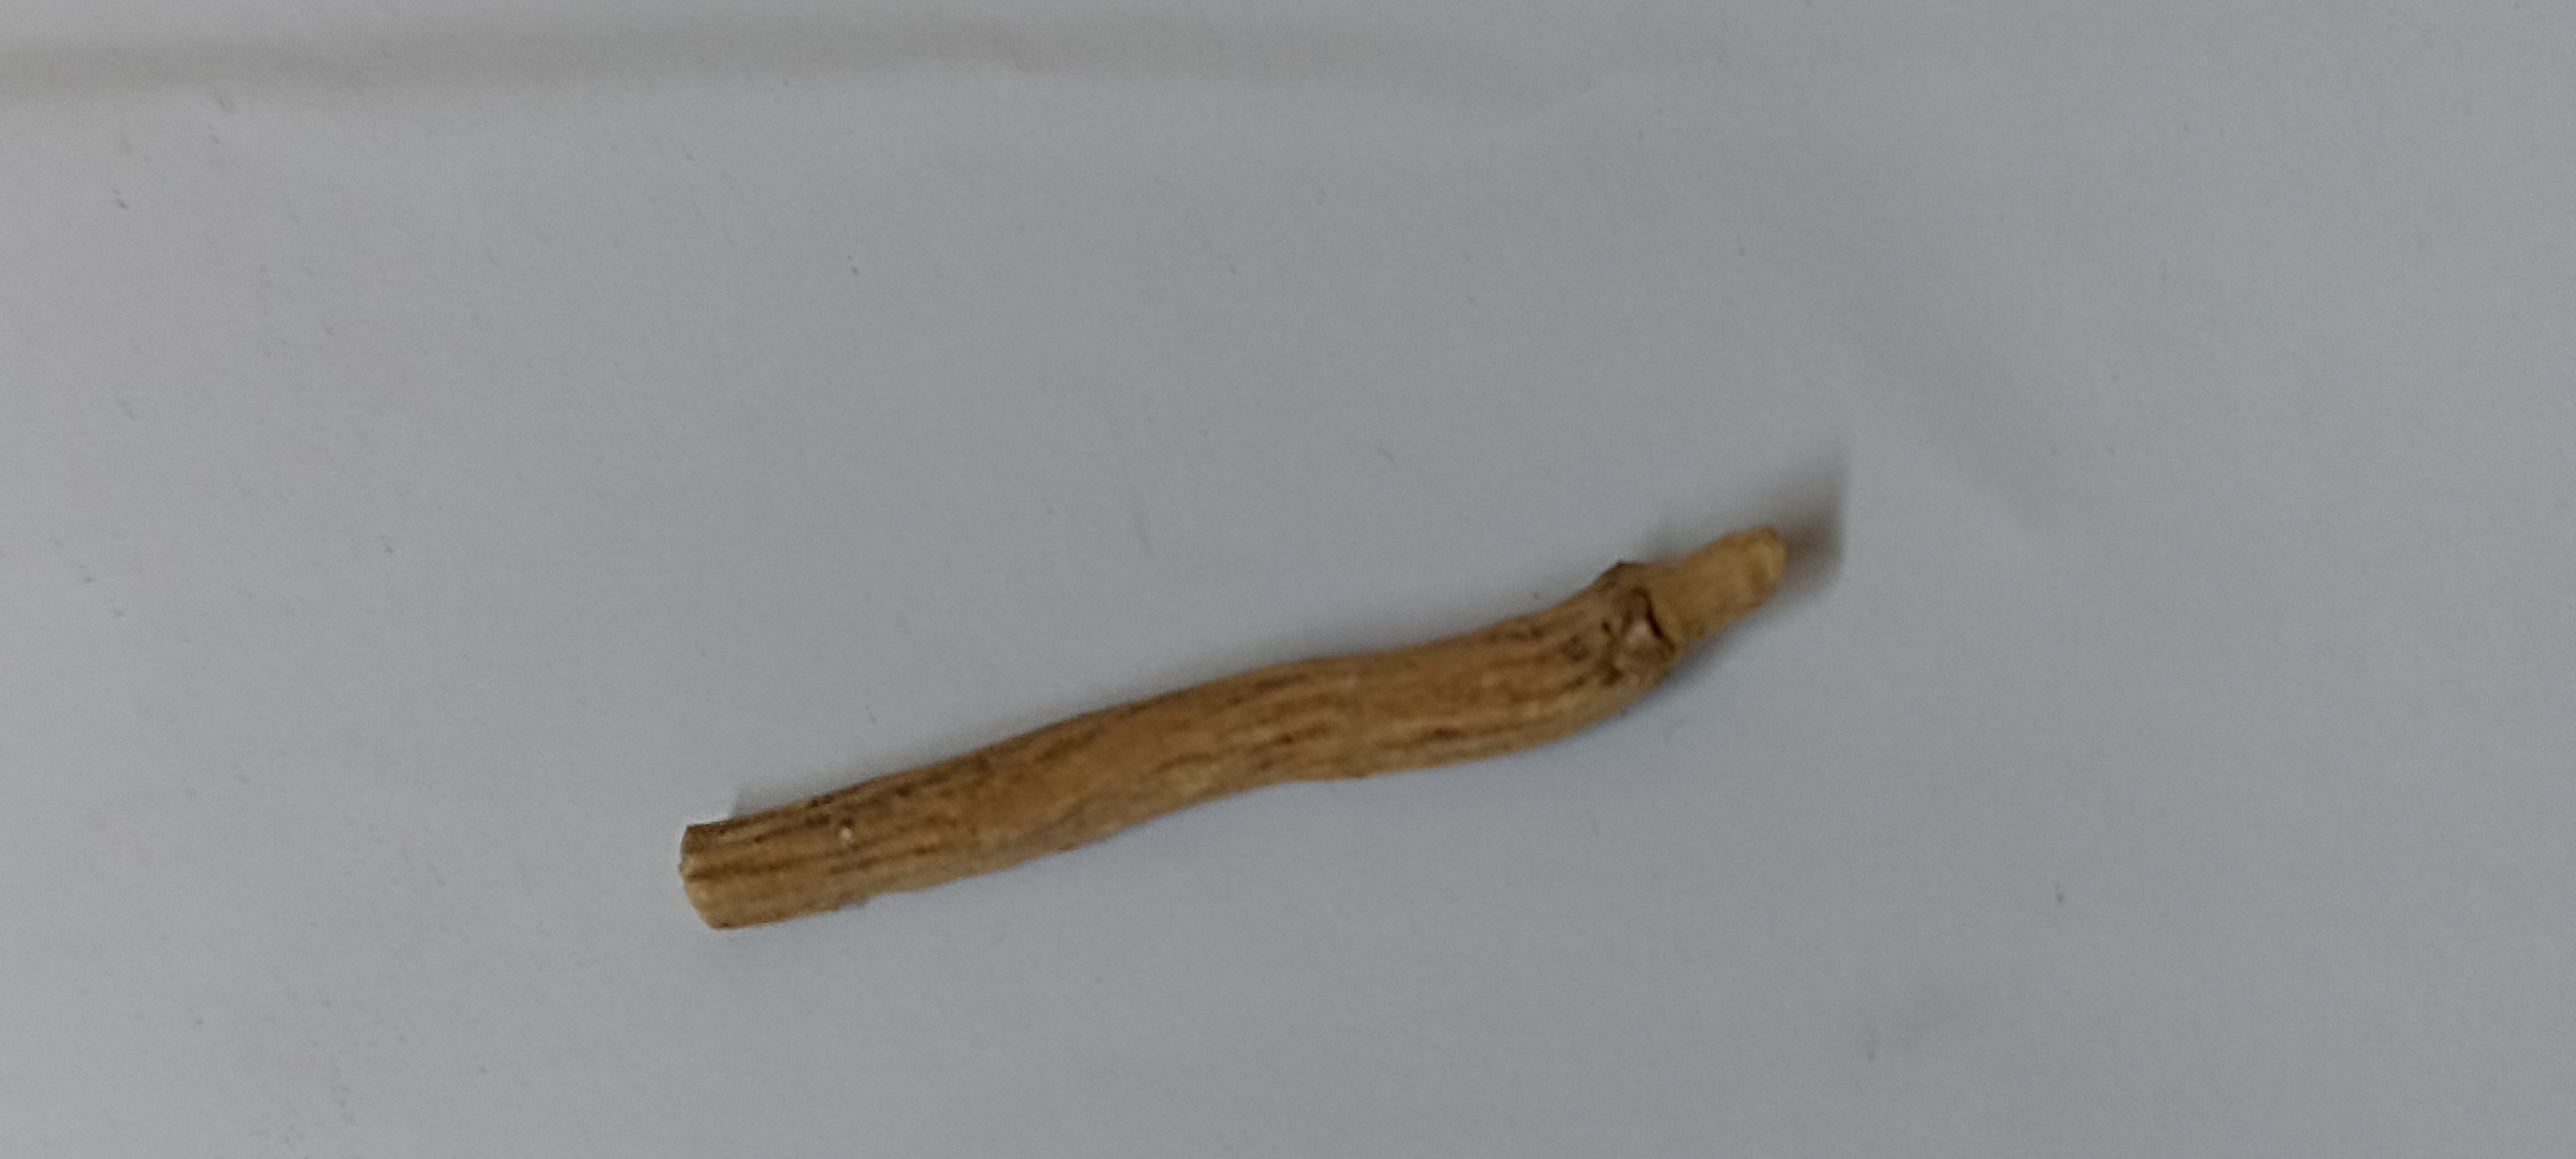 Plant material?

ashwagandha
